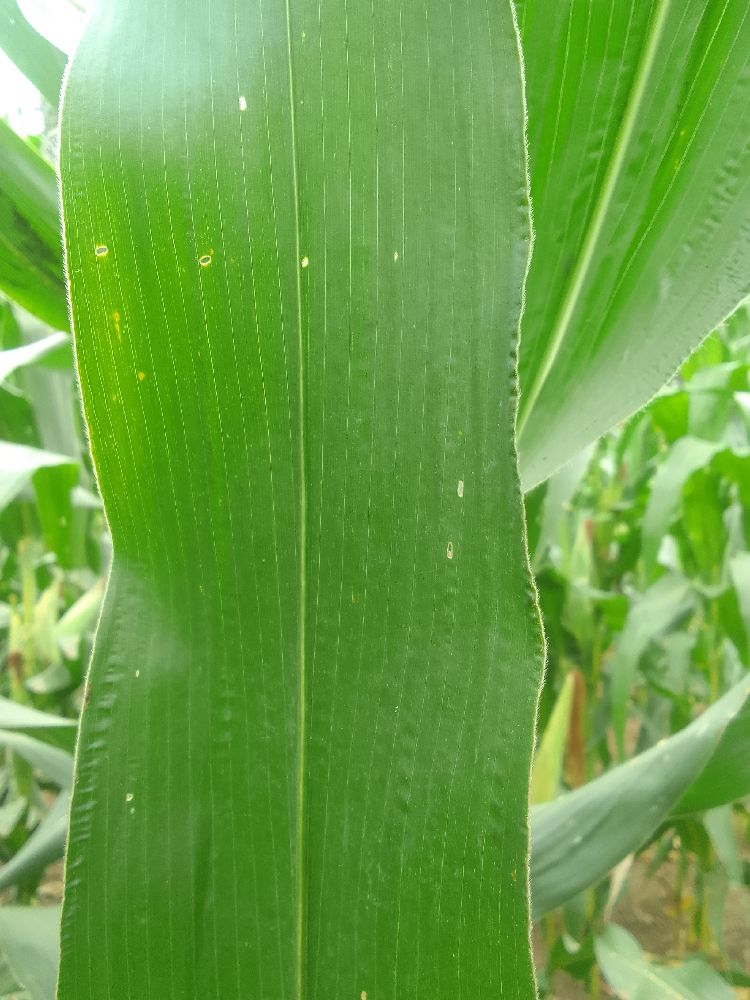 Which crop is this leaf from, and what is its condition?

maize, healthy
